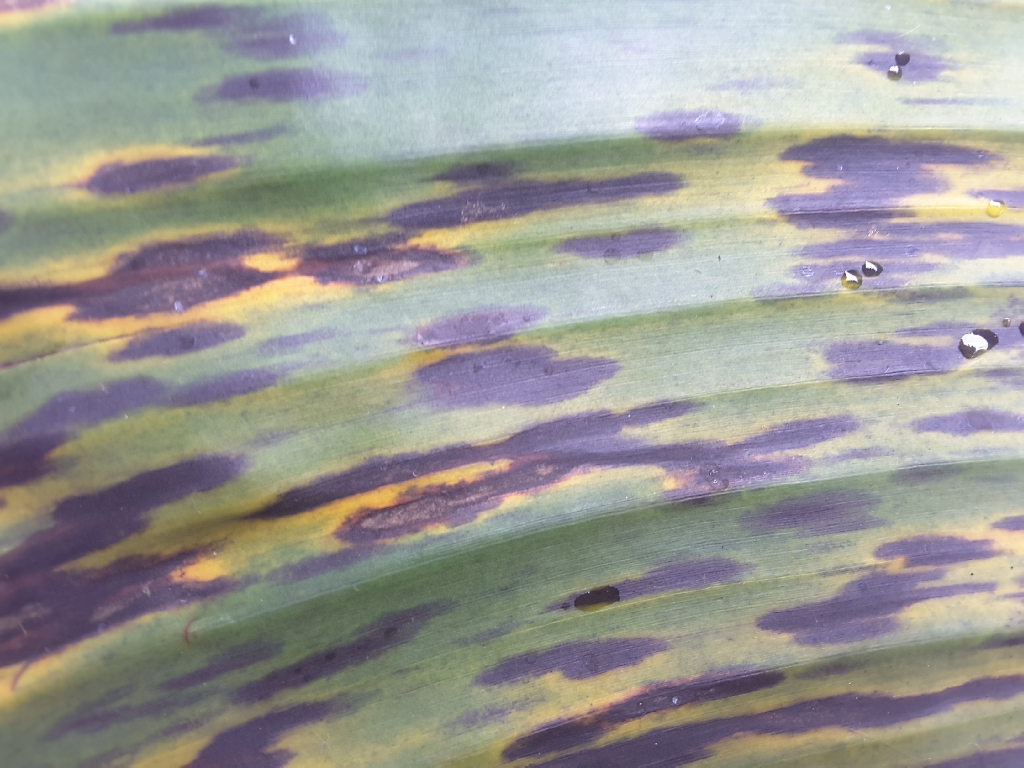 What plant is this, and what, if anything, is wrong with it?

banana, black sigatoka
